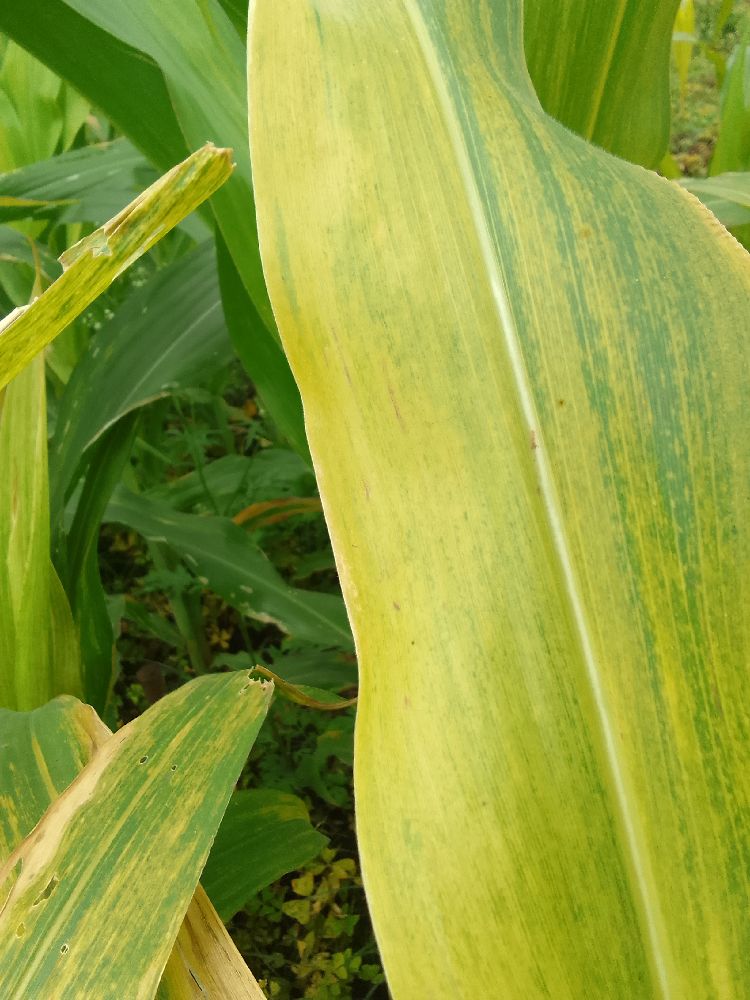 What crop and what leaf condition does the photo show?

maize, maize lethal necrosis
